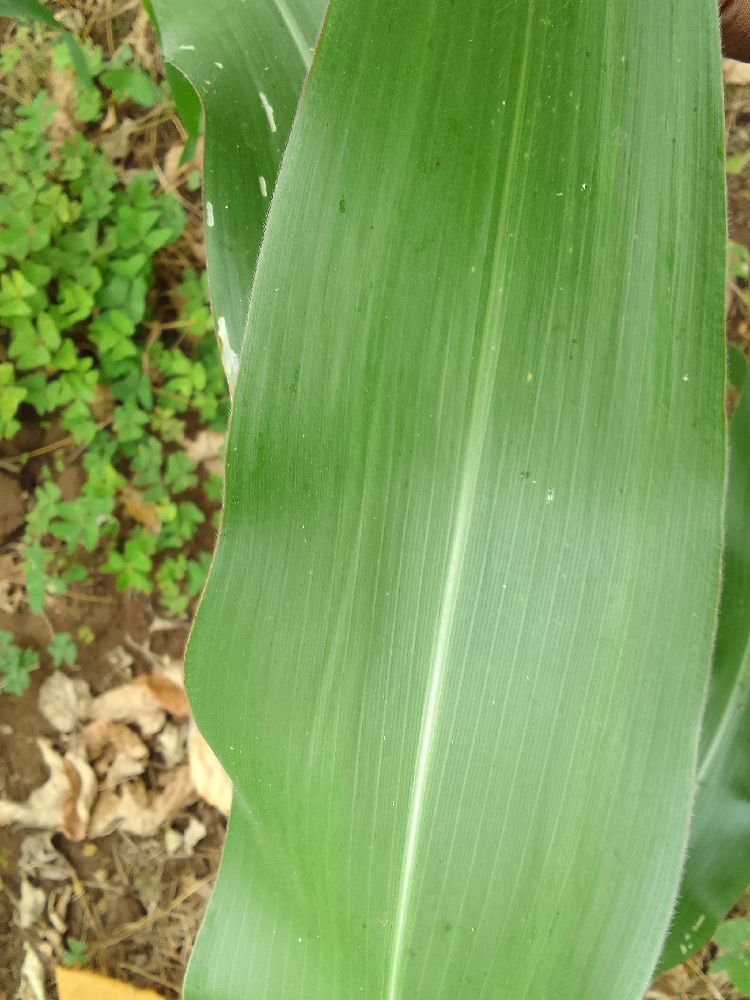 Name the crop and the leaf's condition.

maize, healthy
